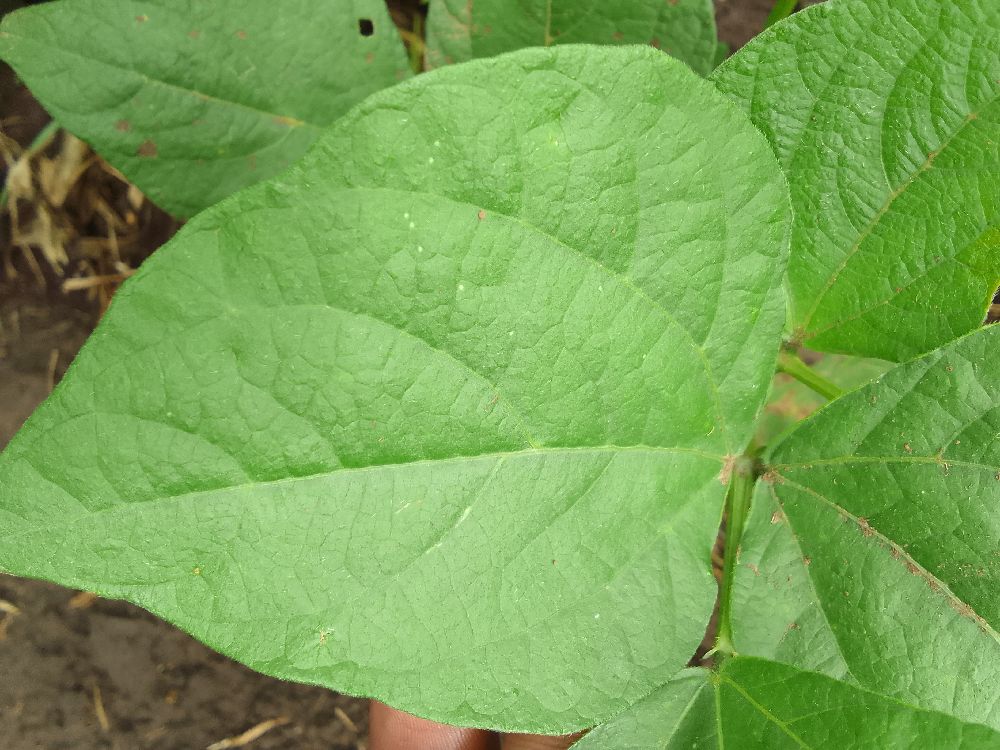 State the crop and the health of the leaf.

common bean, healthy
